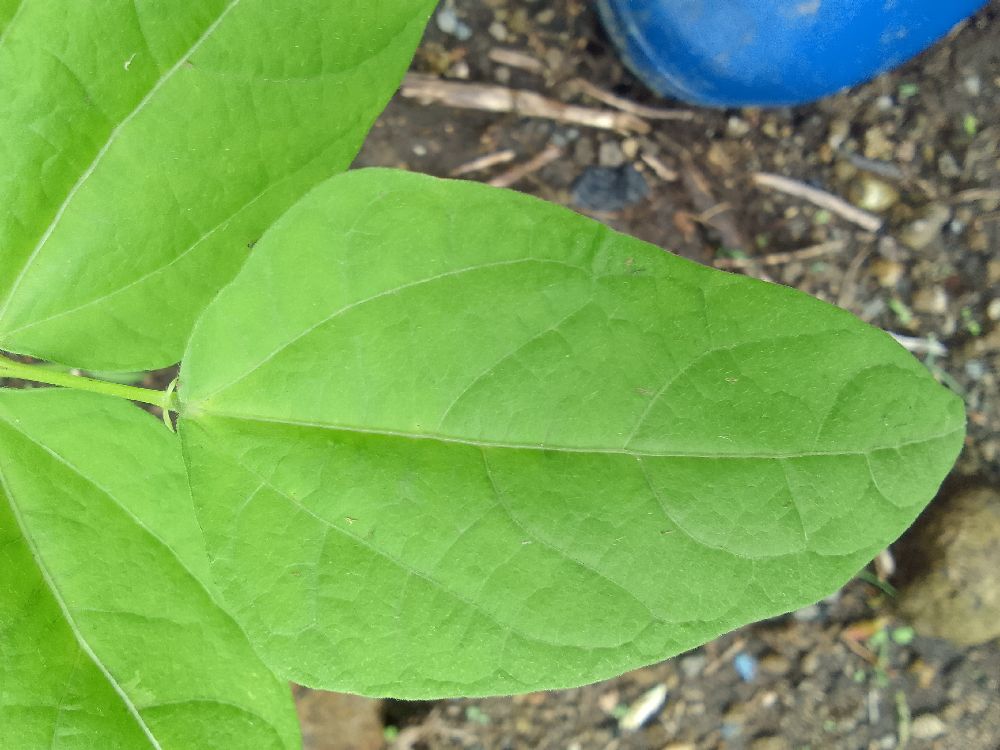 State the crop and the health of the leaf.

common bean, healthy
